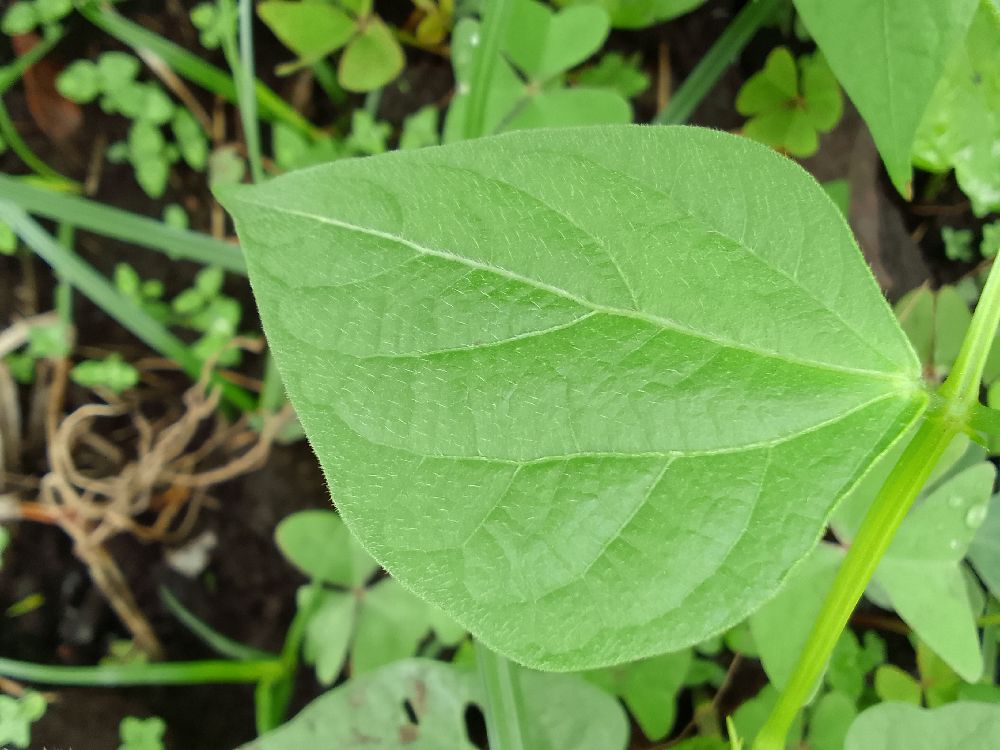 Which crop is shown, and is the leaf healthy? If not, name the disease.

common bean, healthy
